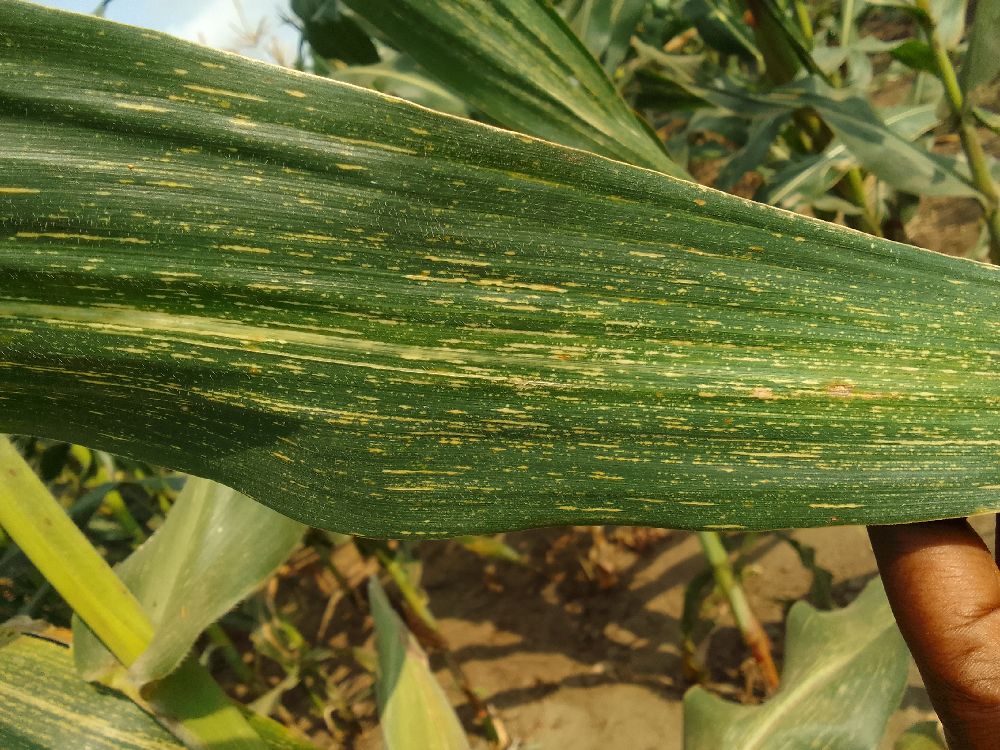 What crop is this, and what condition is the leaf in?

maize, maize streak virus
